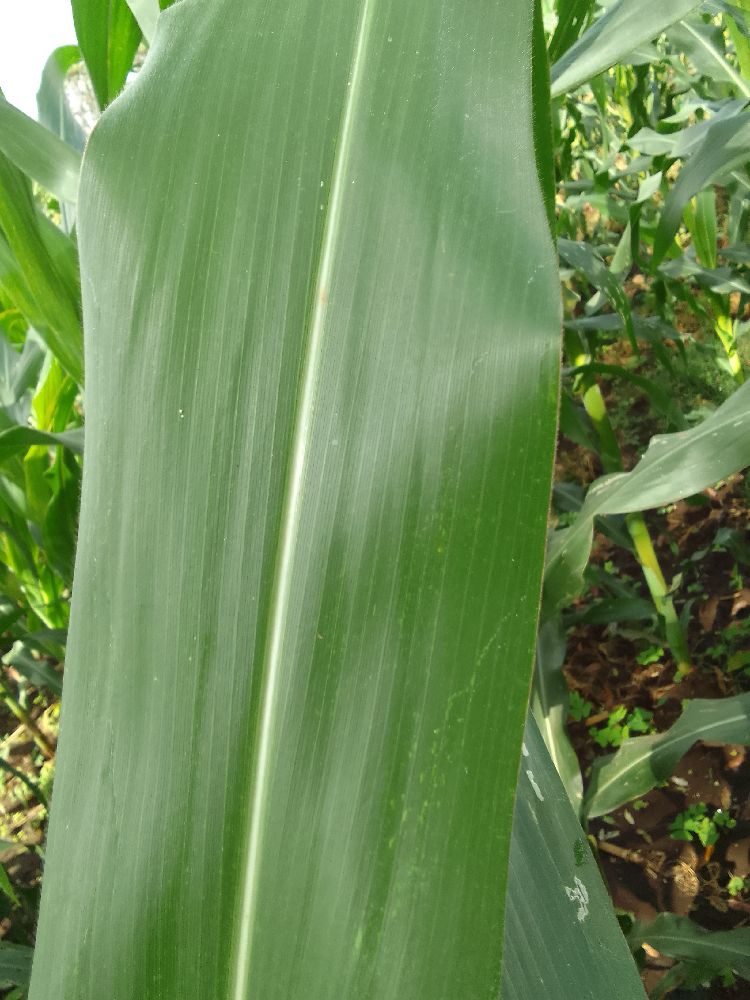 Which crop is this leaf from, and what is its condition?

maize, healthy
